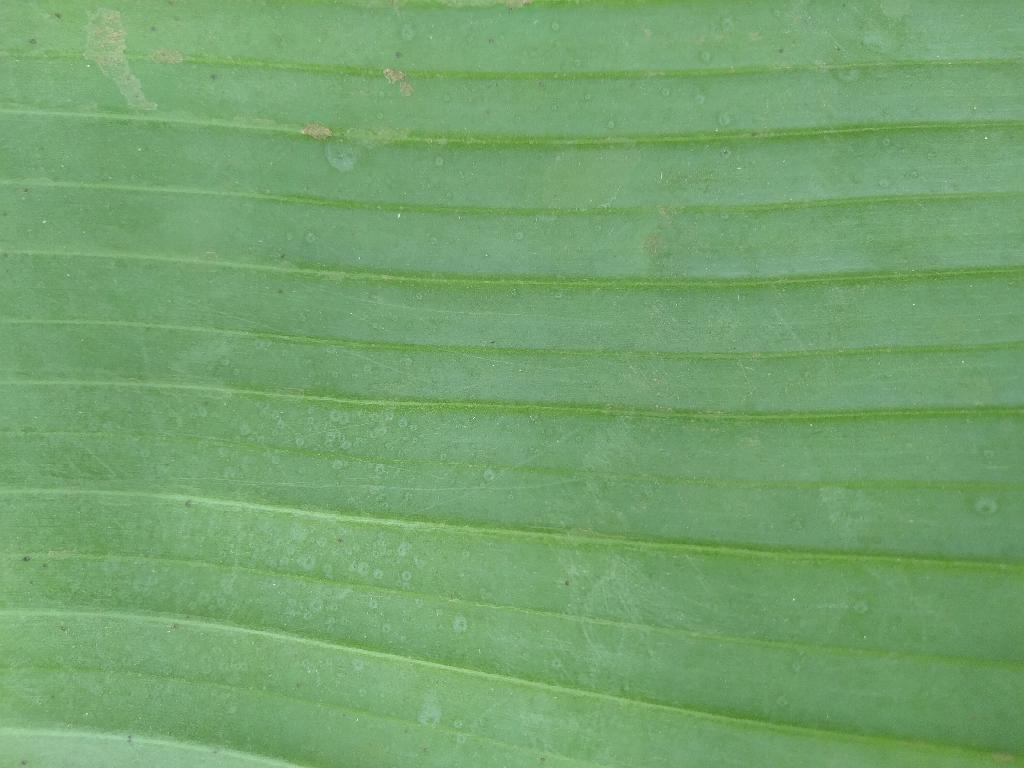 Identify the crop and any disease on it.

banana, healthy
